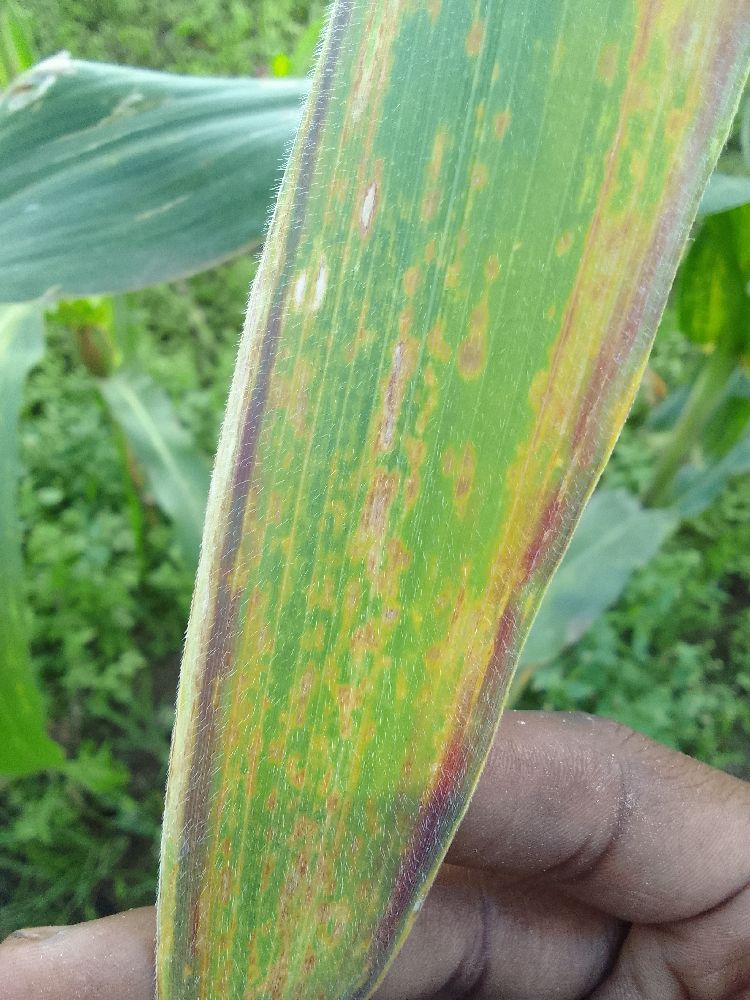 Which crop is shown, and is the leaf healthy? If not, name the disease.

maize, maize lethal necrosis
